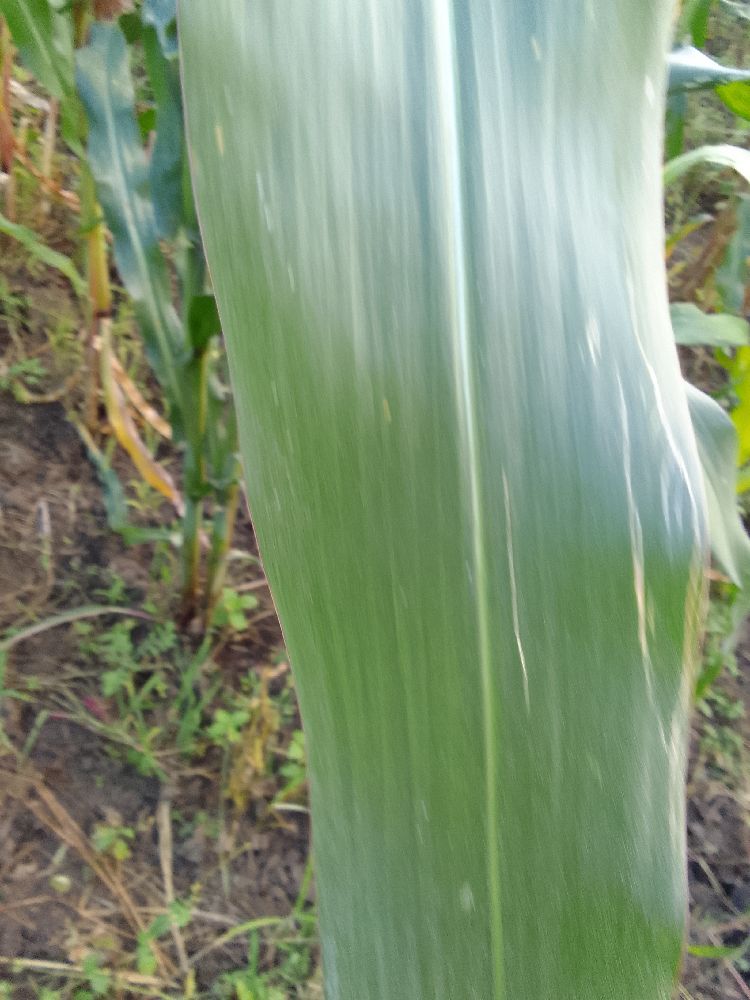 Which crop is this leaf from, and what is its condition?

maize, healthy
